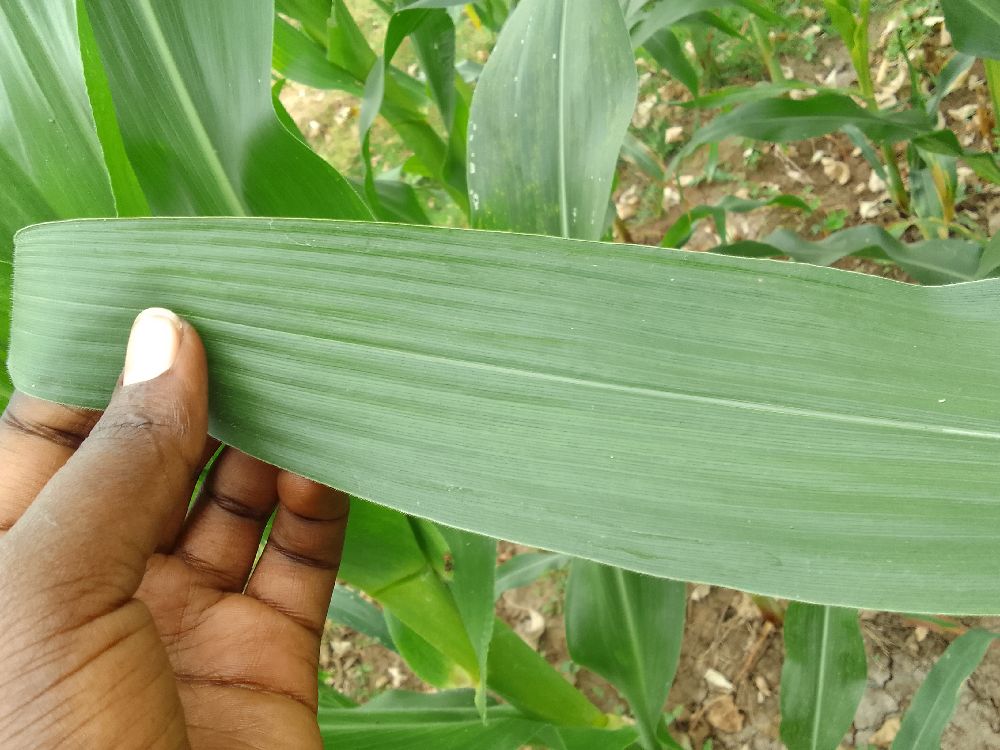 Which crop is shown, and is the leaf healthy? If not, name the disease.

maize, healthy
